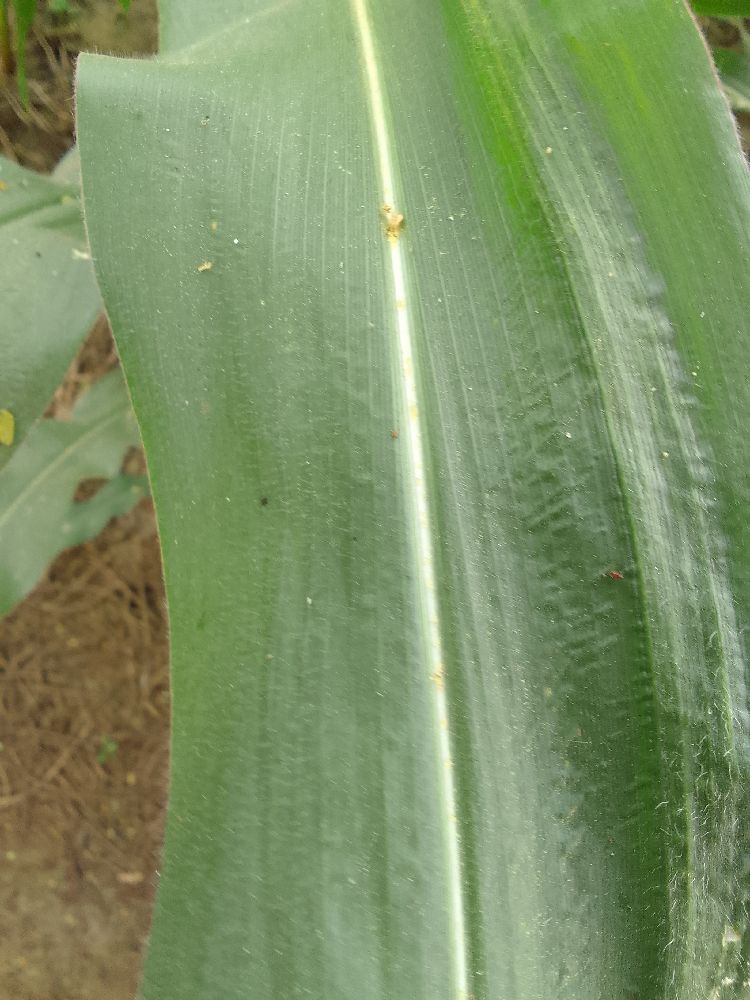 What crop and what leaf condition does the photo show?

maize, healthy
